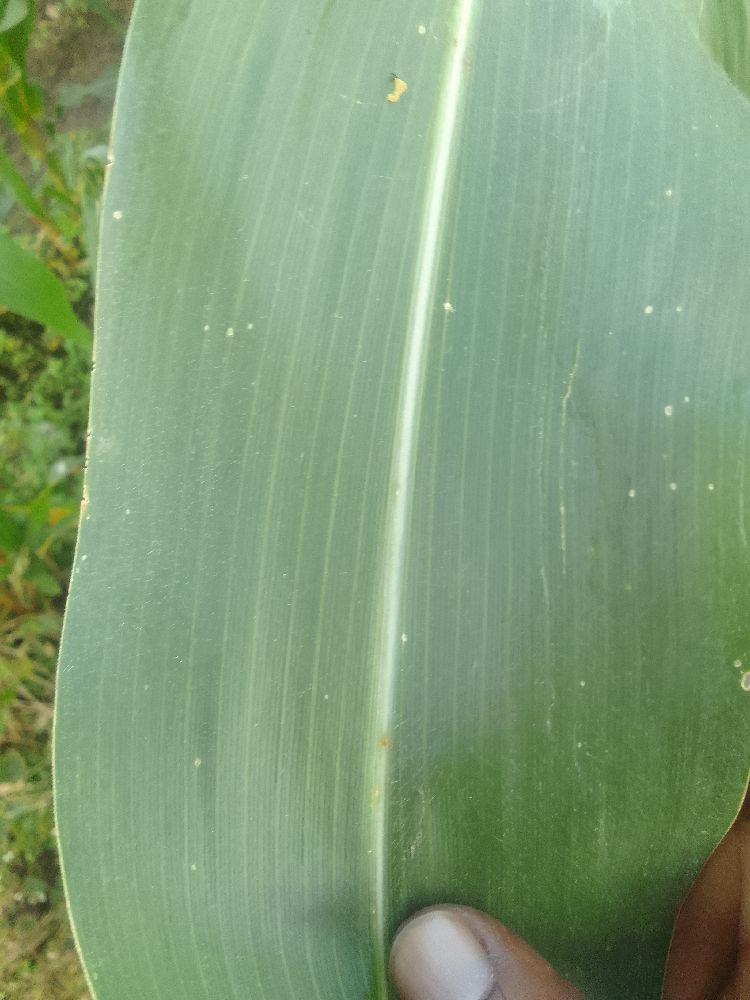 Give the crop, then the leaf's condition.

maize, healthy
